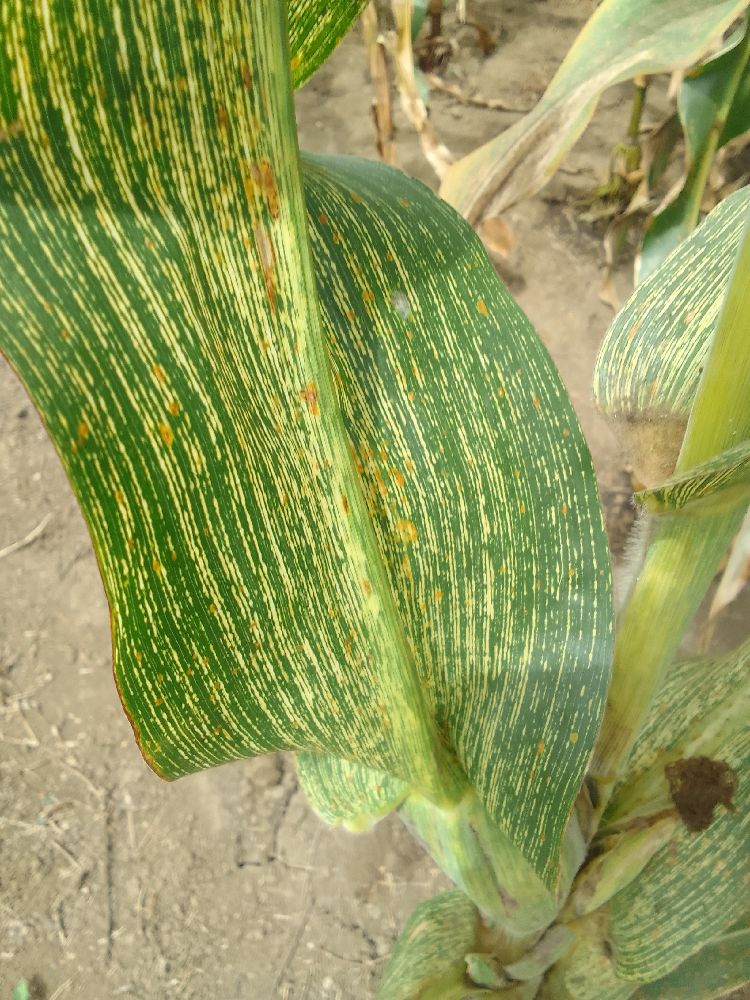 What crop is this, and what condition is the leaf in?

maize, maize streak virus
